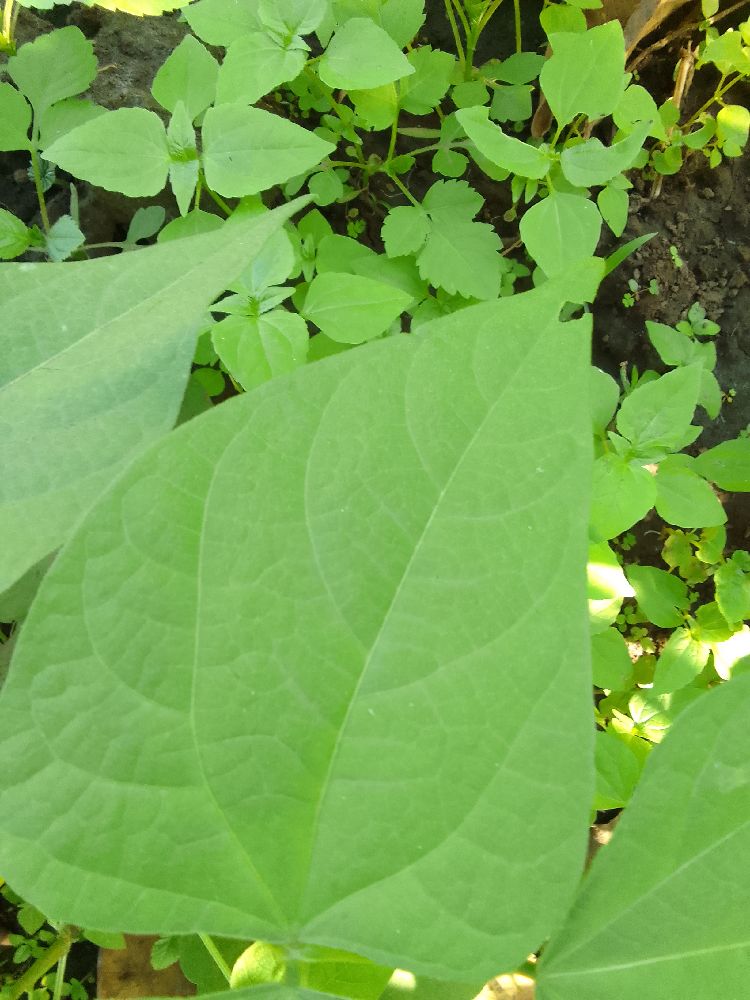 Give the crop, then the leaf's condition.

common bean, healthy
